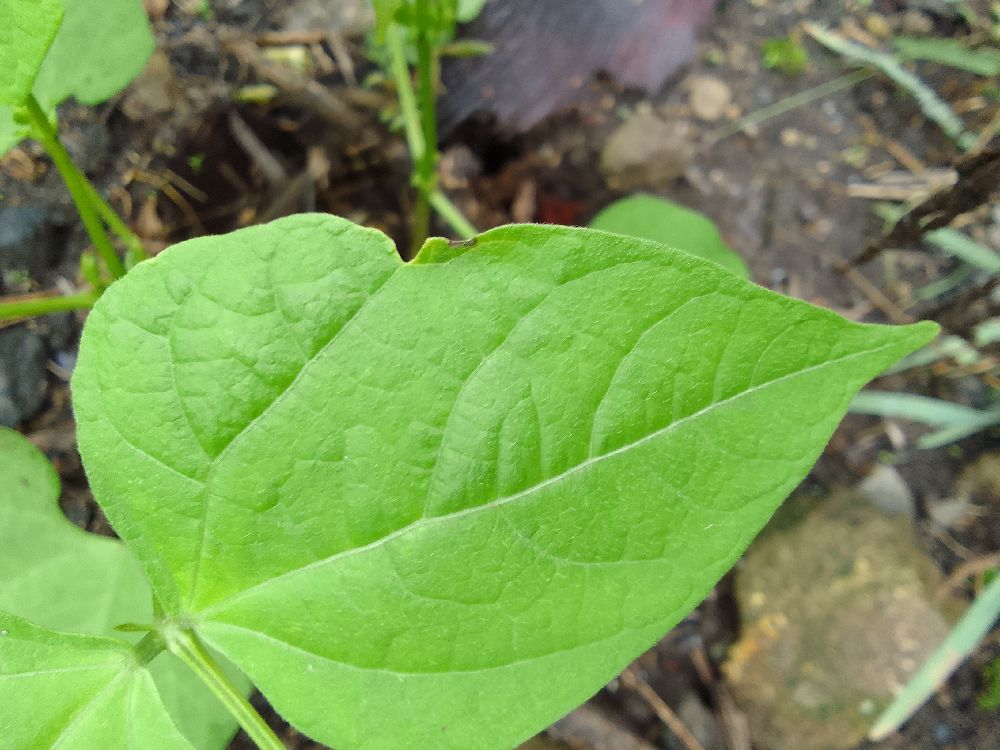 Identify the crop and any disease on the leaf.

common bean, healthy
